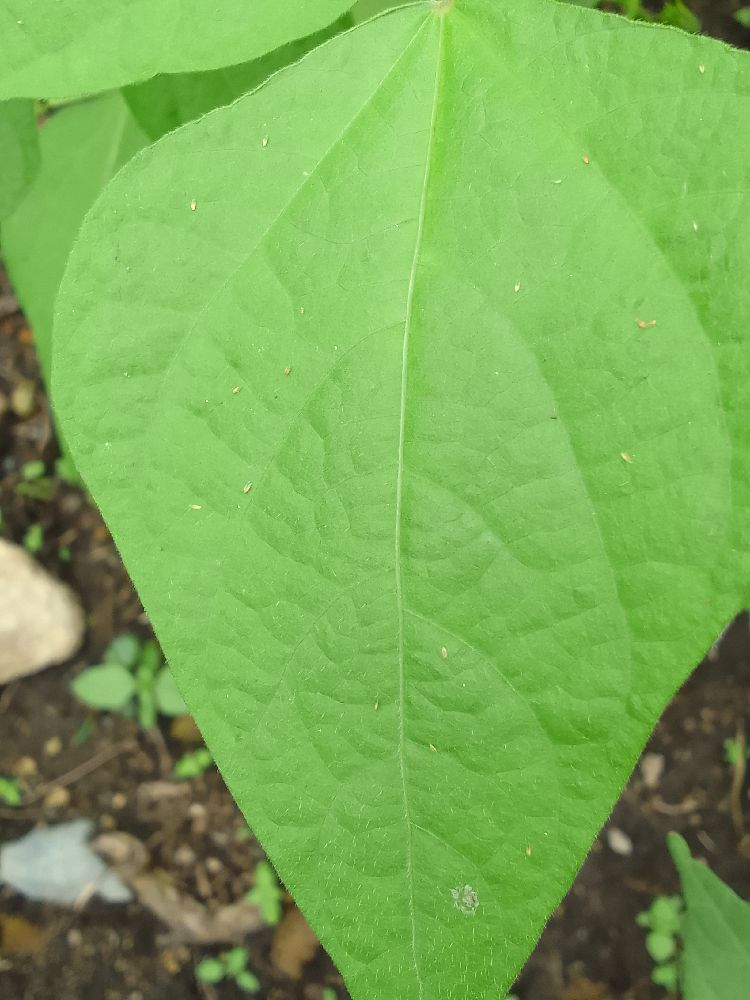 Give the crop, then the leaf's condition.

common bean, healthy
